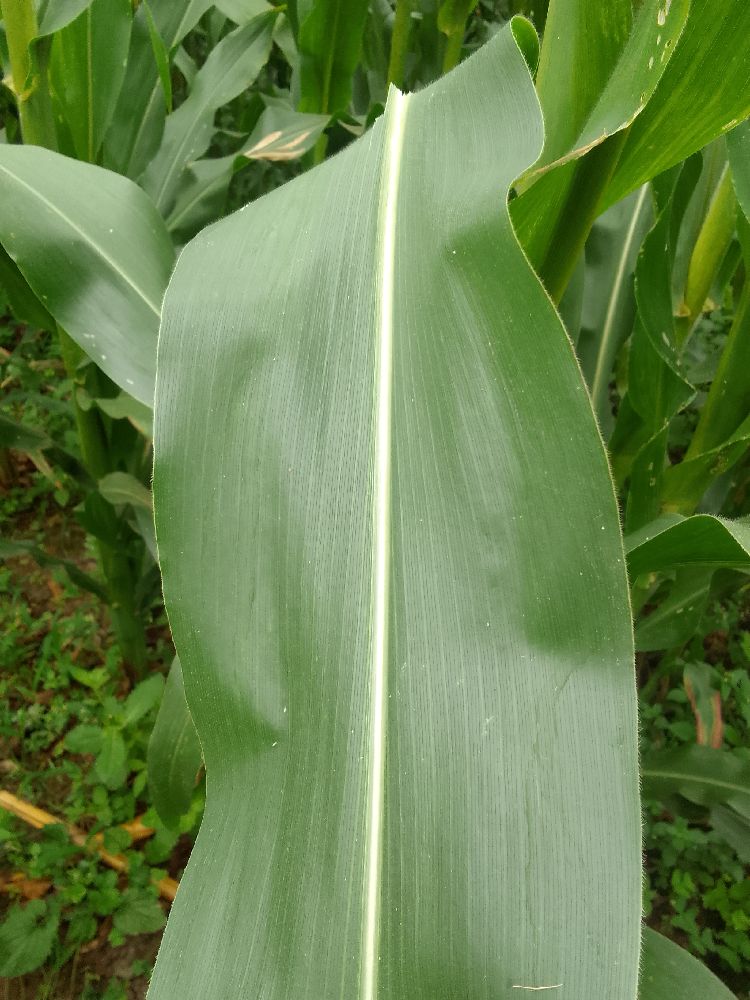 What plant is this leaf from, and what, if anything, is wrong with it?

maize, healthy
